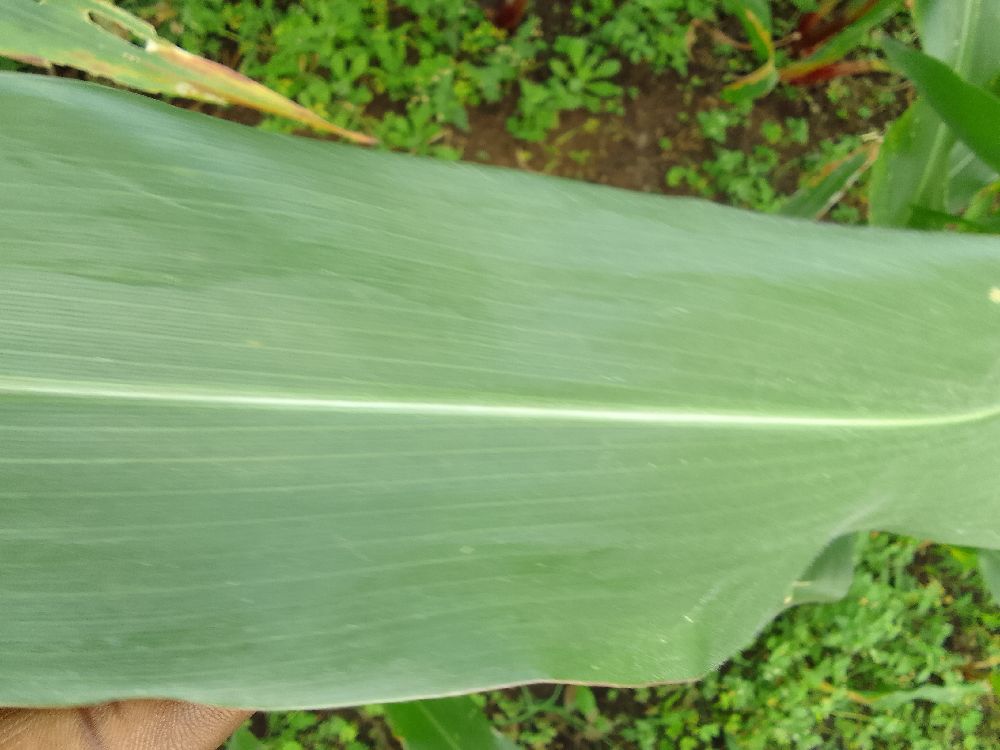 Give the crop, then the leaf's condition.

maize, healthy
